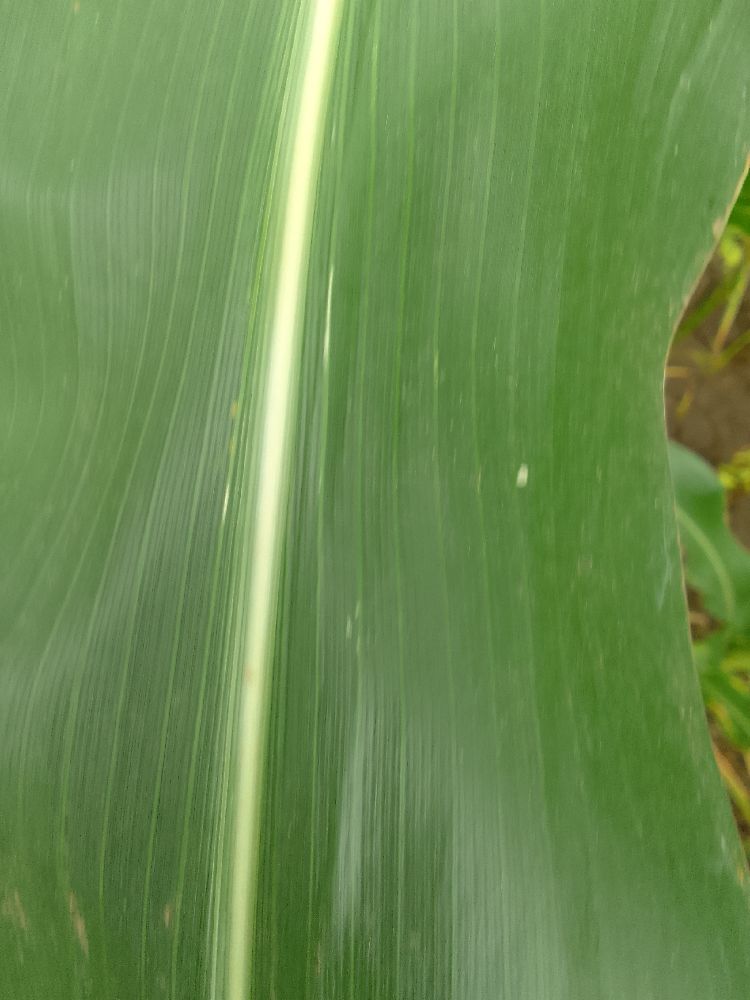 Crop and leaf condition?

maize, healthy
